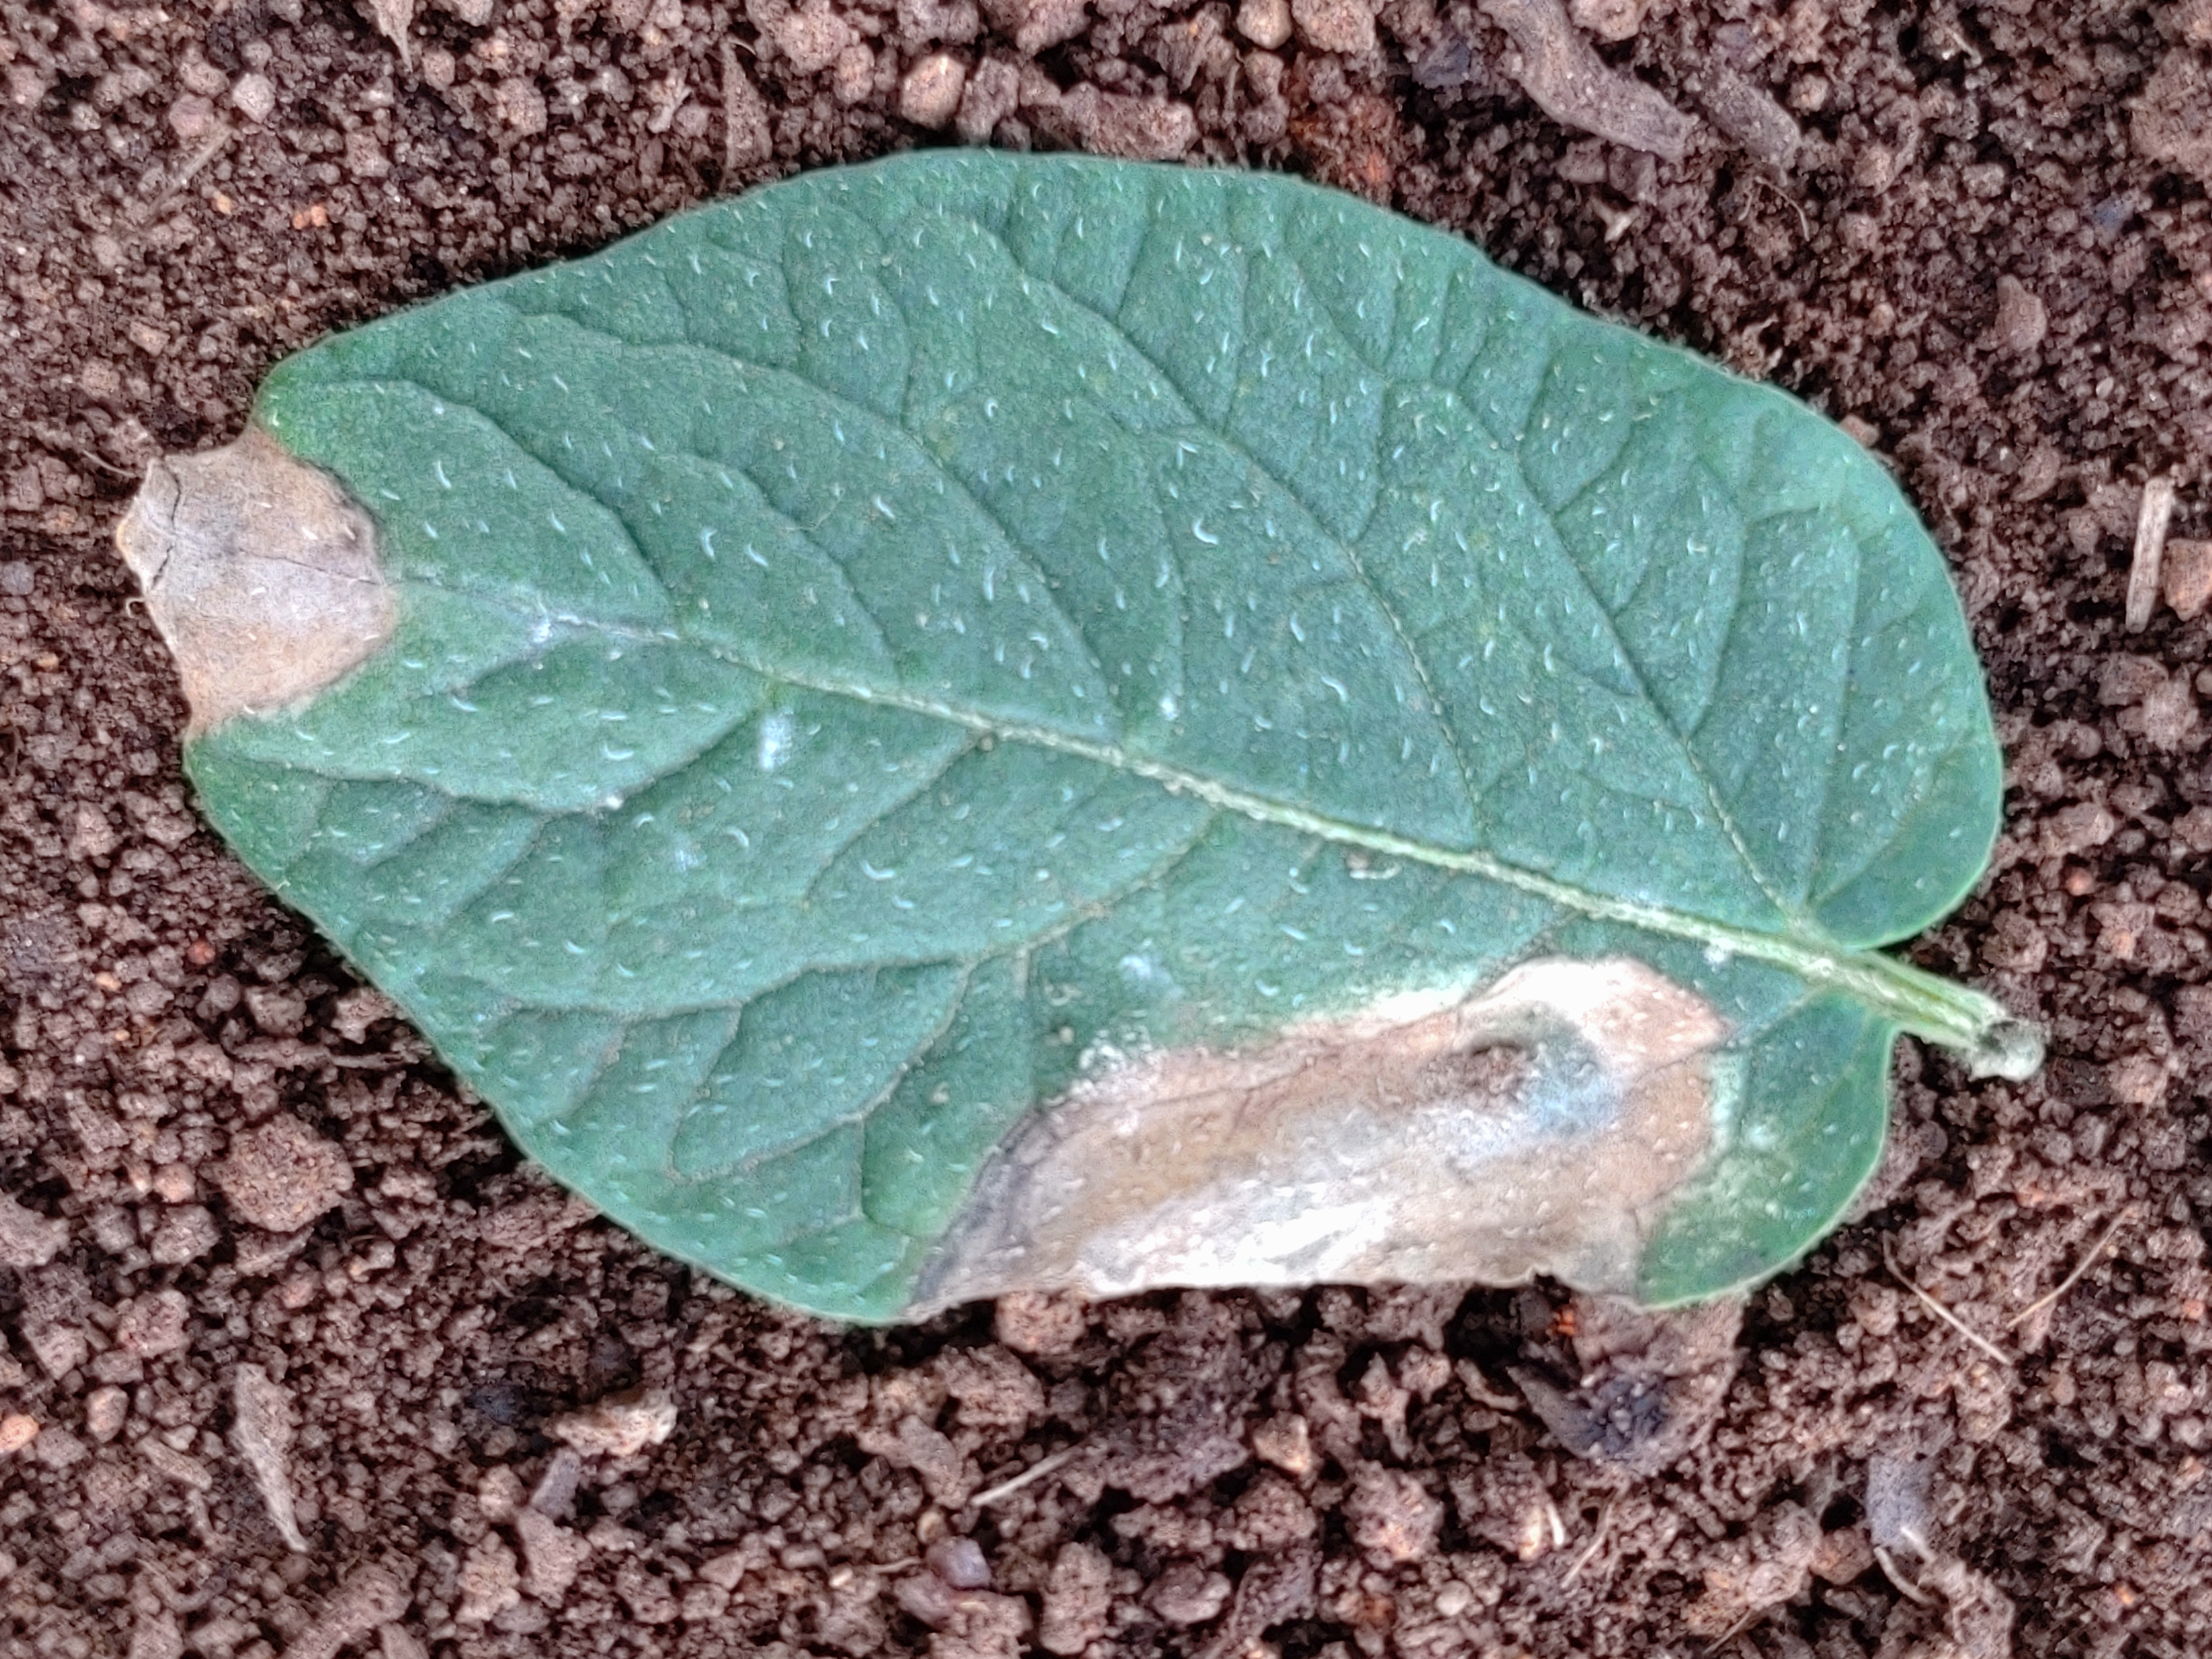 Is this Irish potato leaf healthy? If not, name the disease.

early blight
